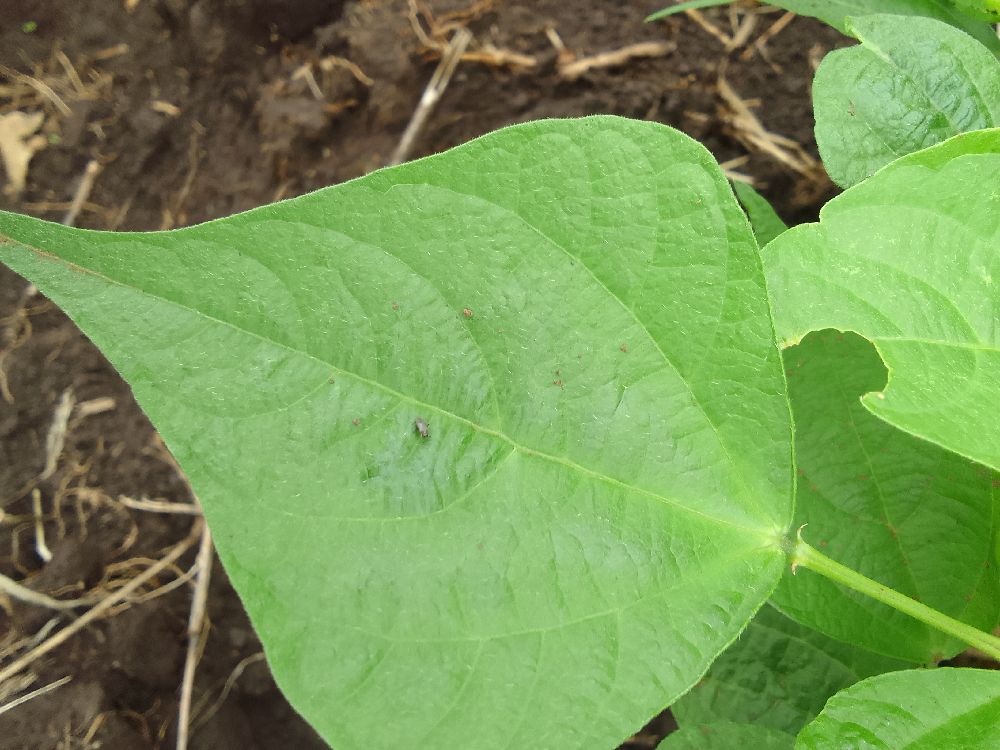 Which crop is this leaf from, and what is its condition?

common bean, healthy
